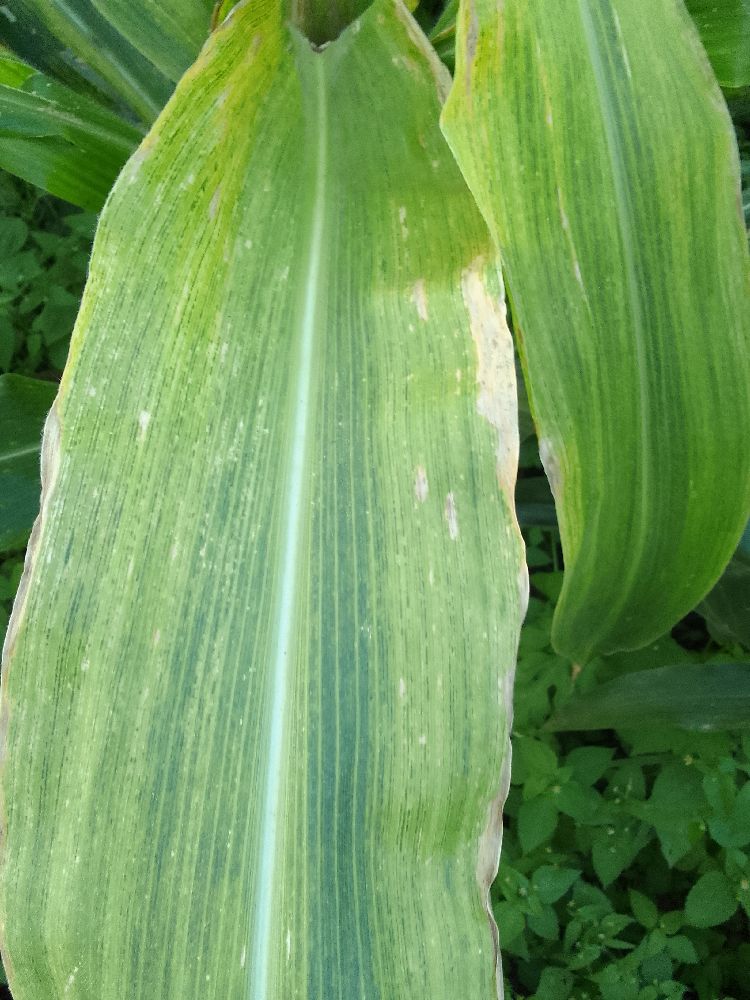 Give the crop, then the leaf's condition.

maize, maize lethal necrosis
